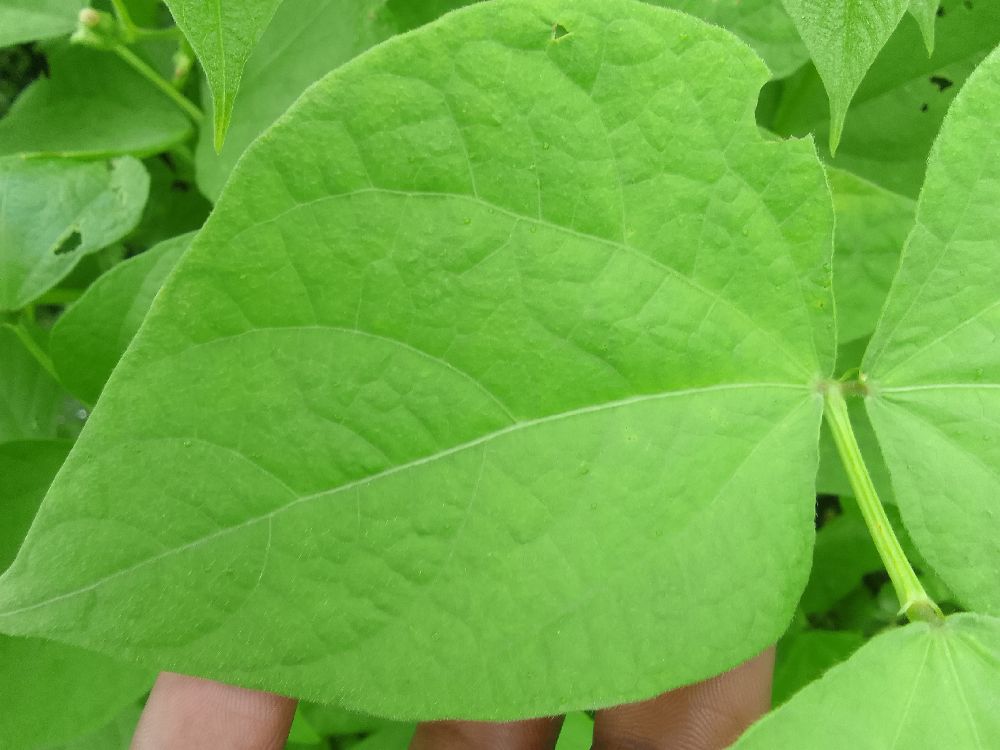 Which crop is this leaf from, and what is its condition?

common bean, healthy
